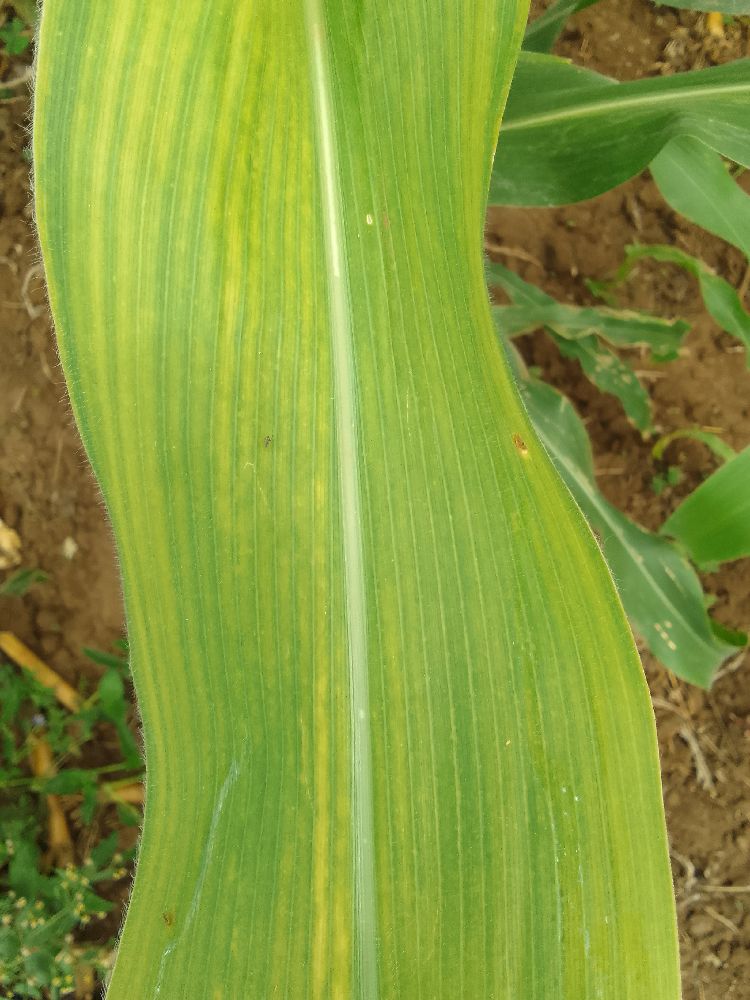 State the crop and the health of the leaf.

maize, maize lethal necrosis
